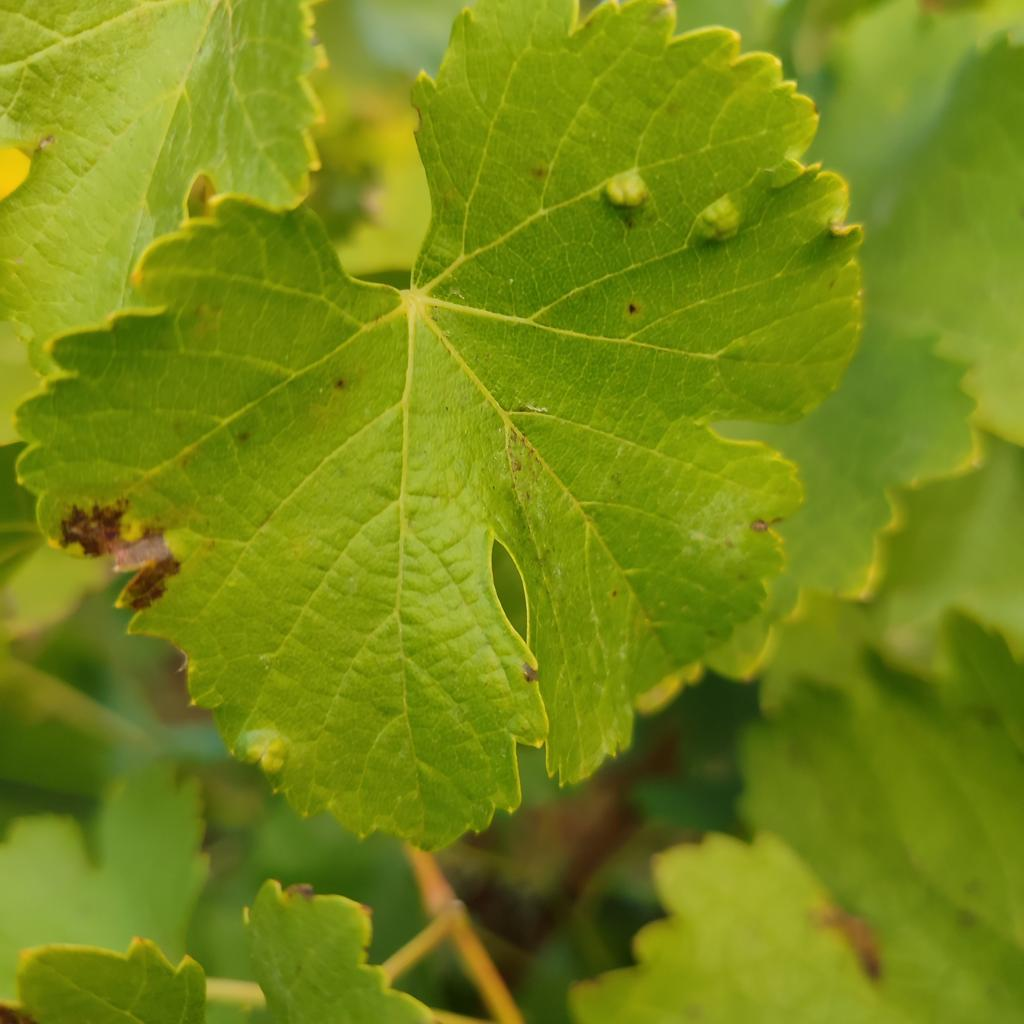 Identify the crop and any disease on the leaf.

grapevine, erineum mite
